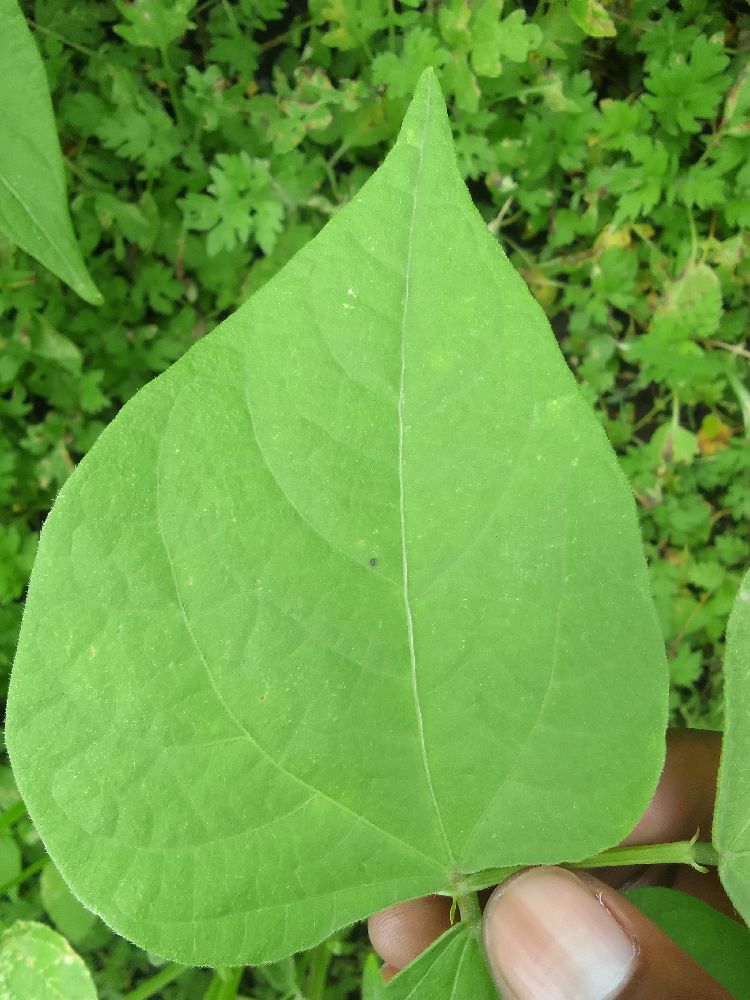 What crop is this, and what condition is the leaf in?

common bean, healthy
